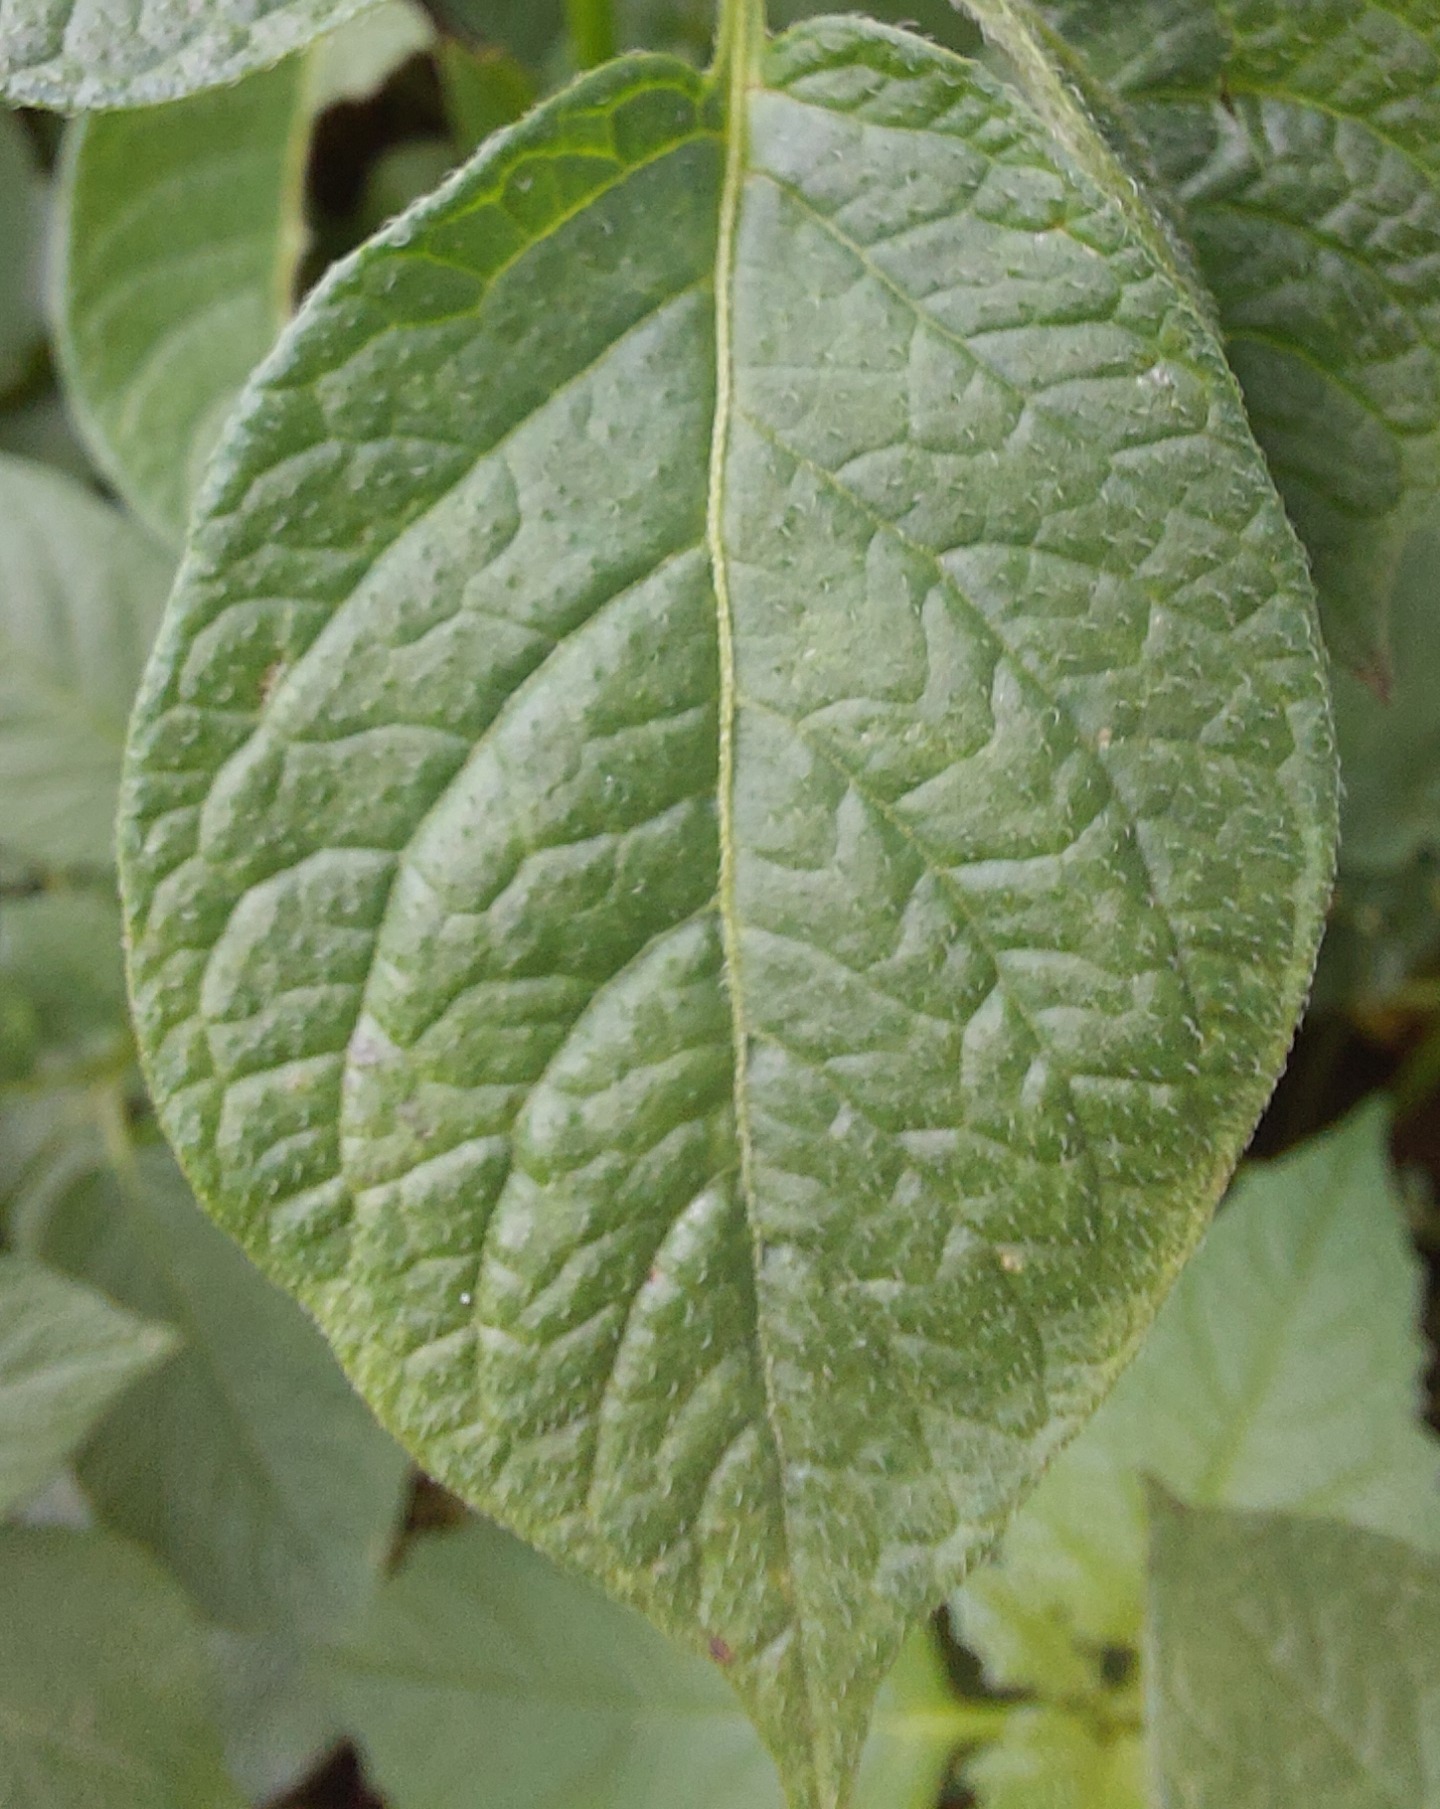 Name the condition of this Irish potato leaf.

healthy
